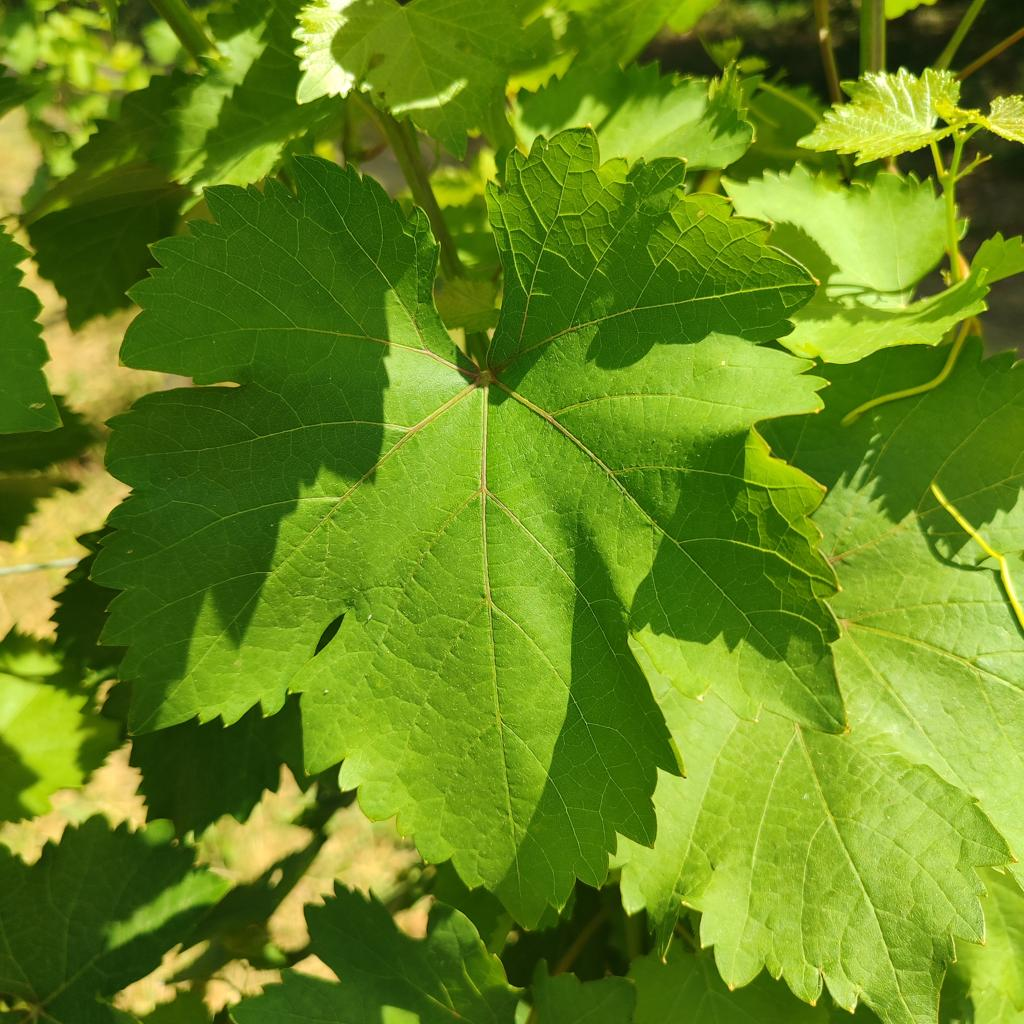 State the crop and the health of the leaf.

grapevine, healthy
